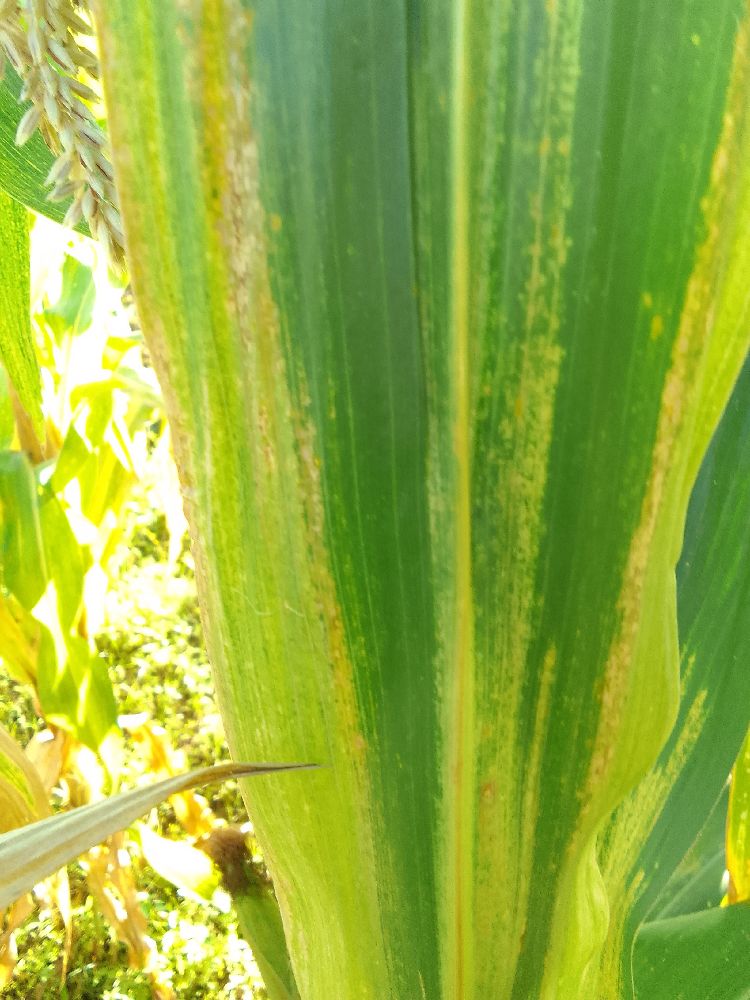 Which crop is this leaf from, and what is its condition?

maize, maize lethal necrosis
